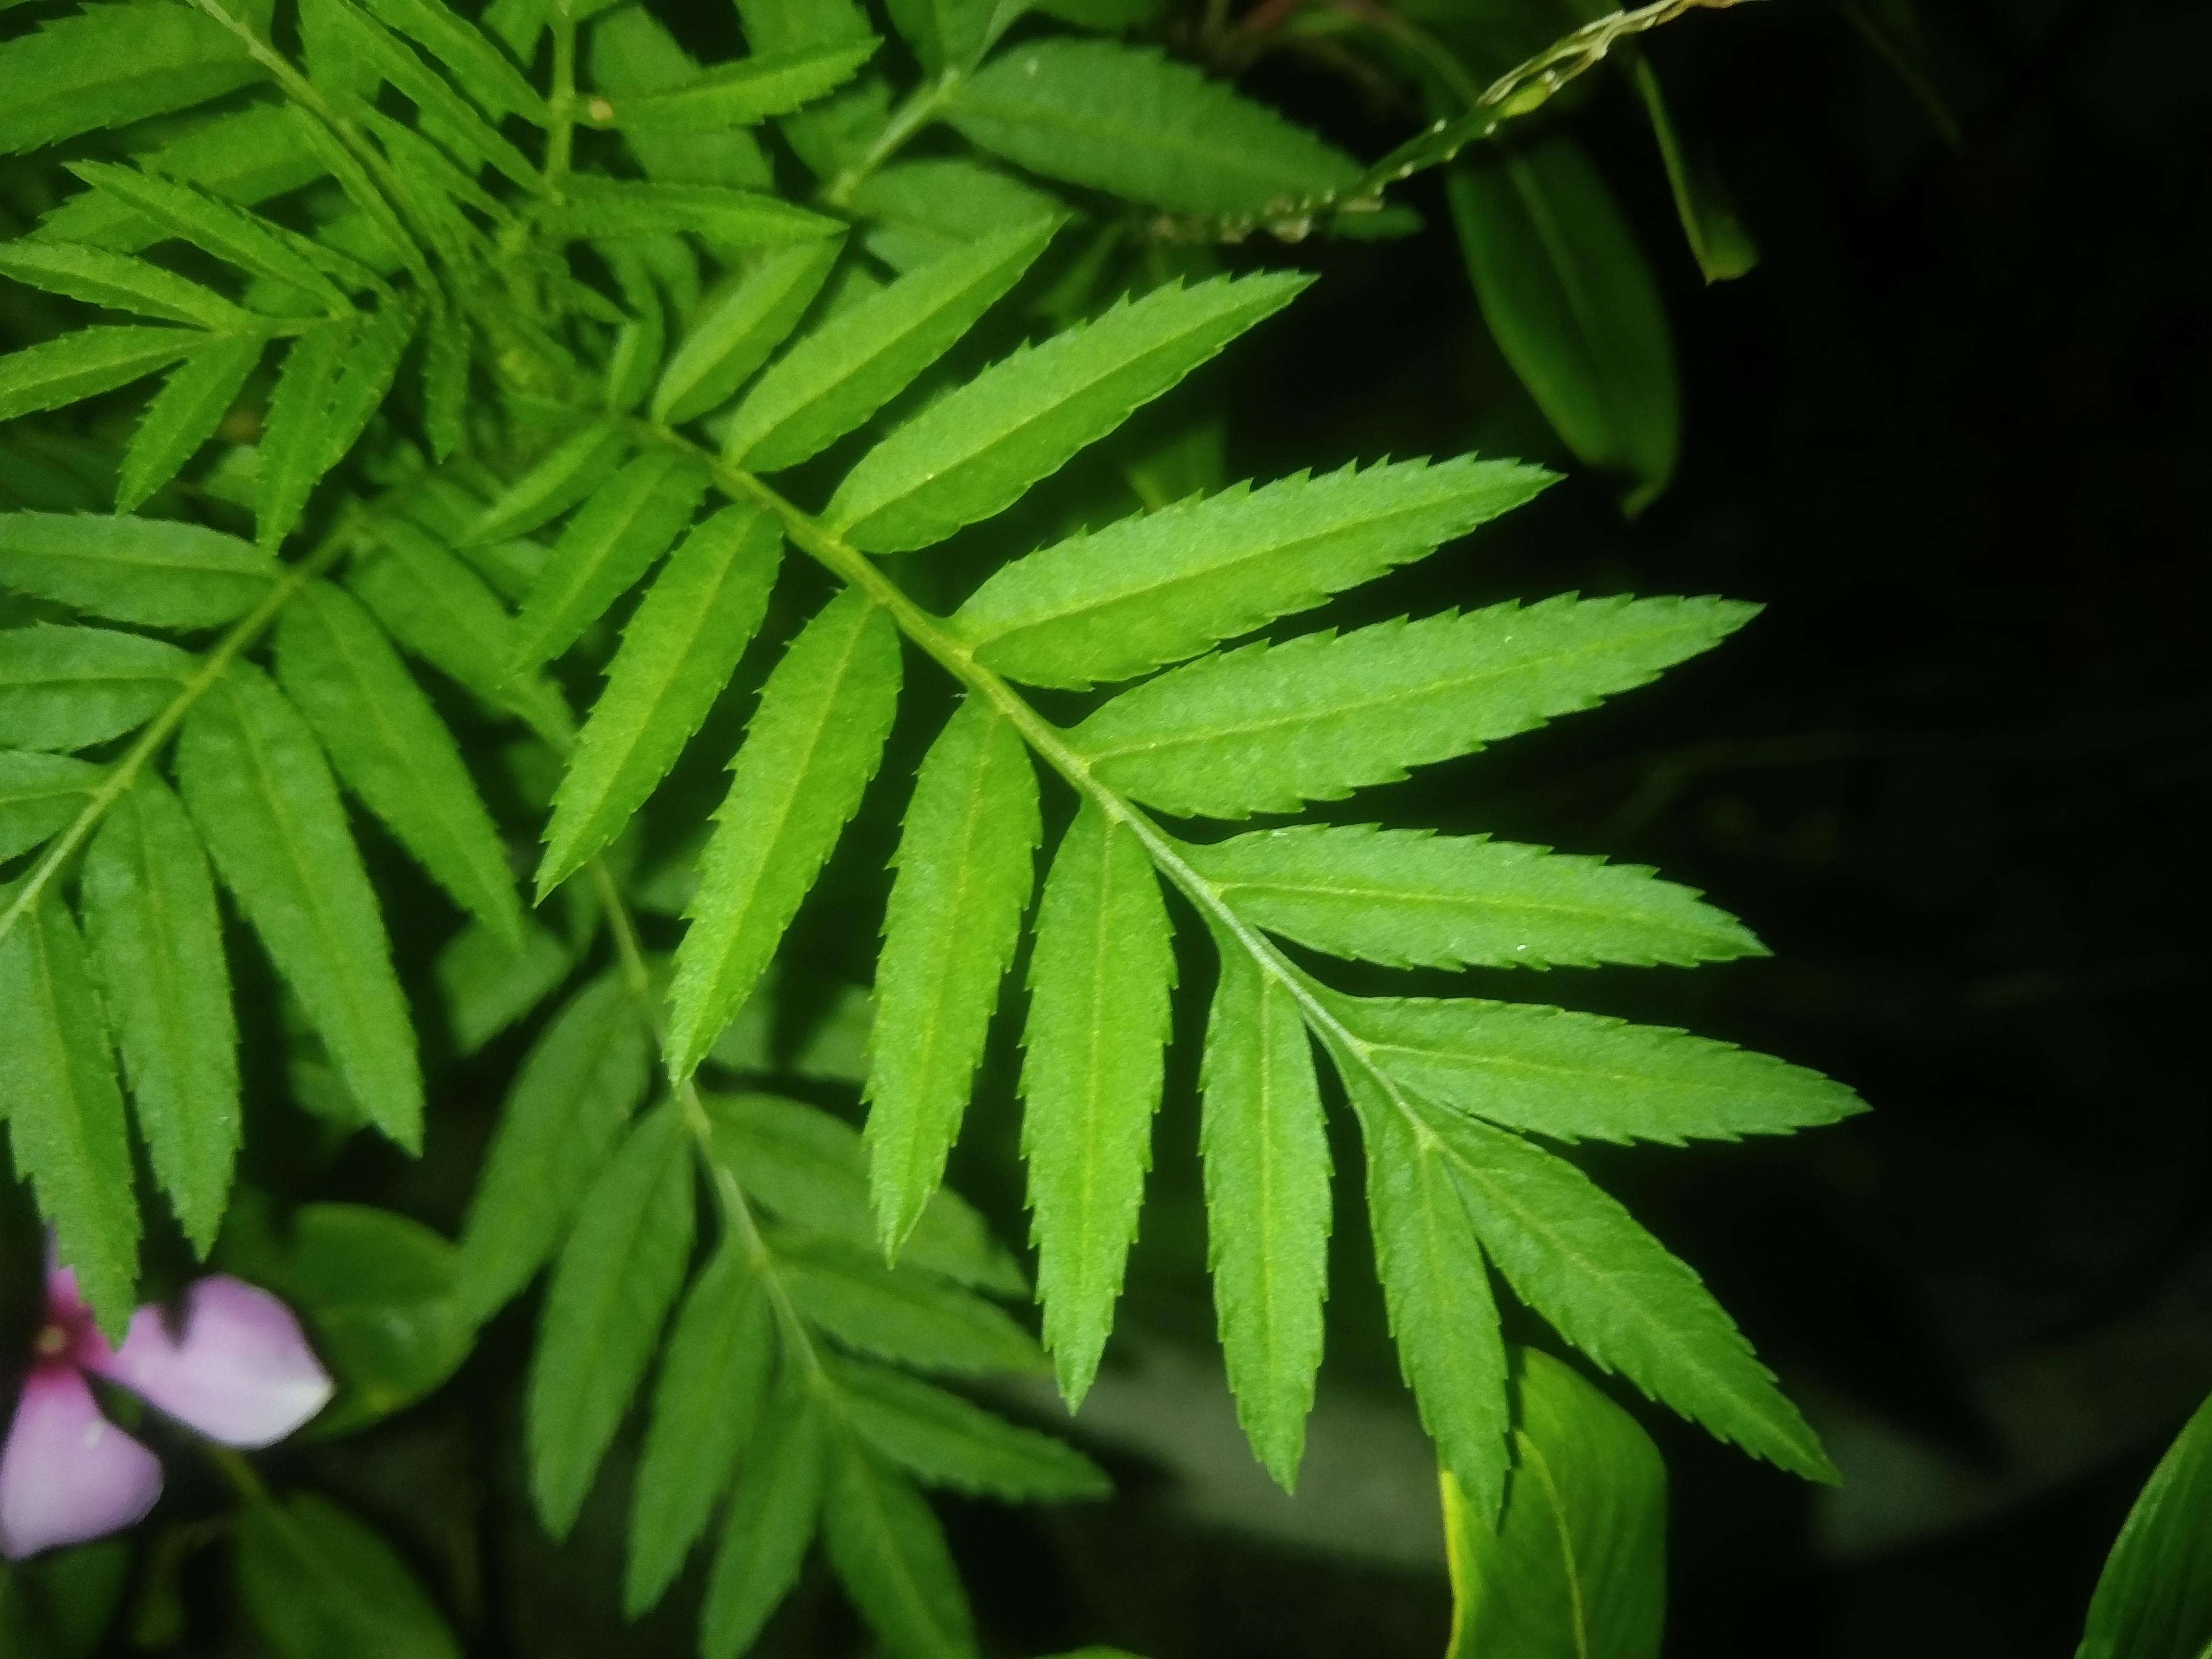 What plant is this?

marigold
